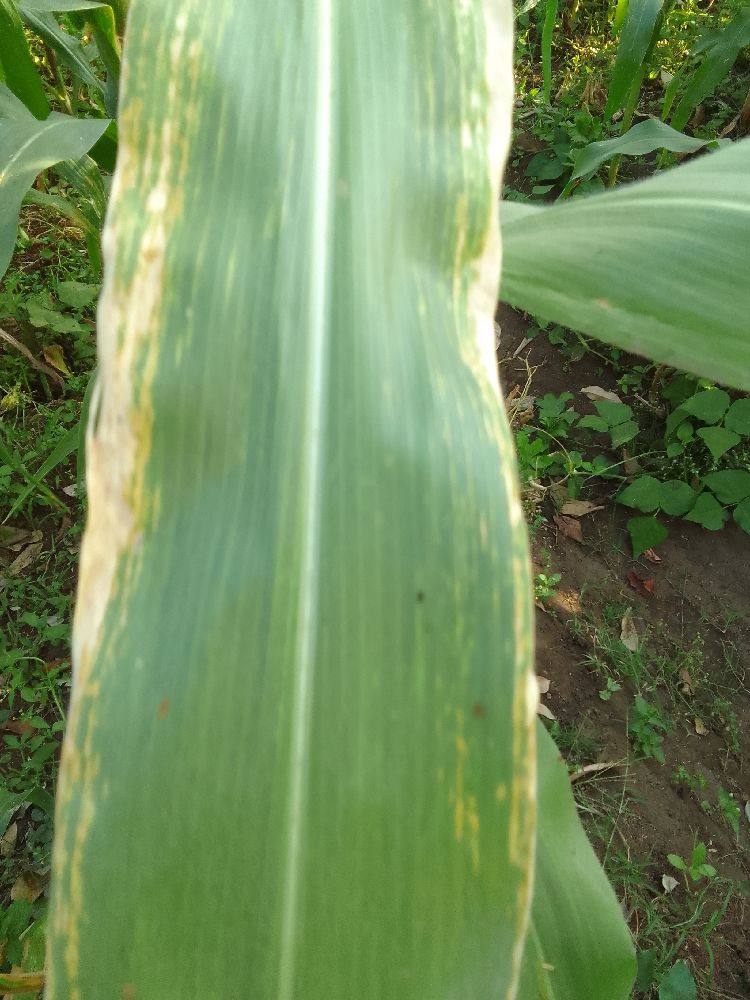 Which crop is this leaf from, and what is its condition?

maize, maize lethal necrosis
